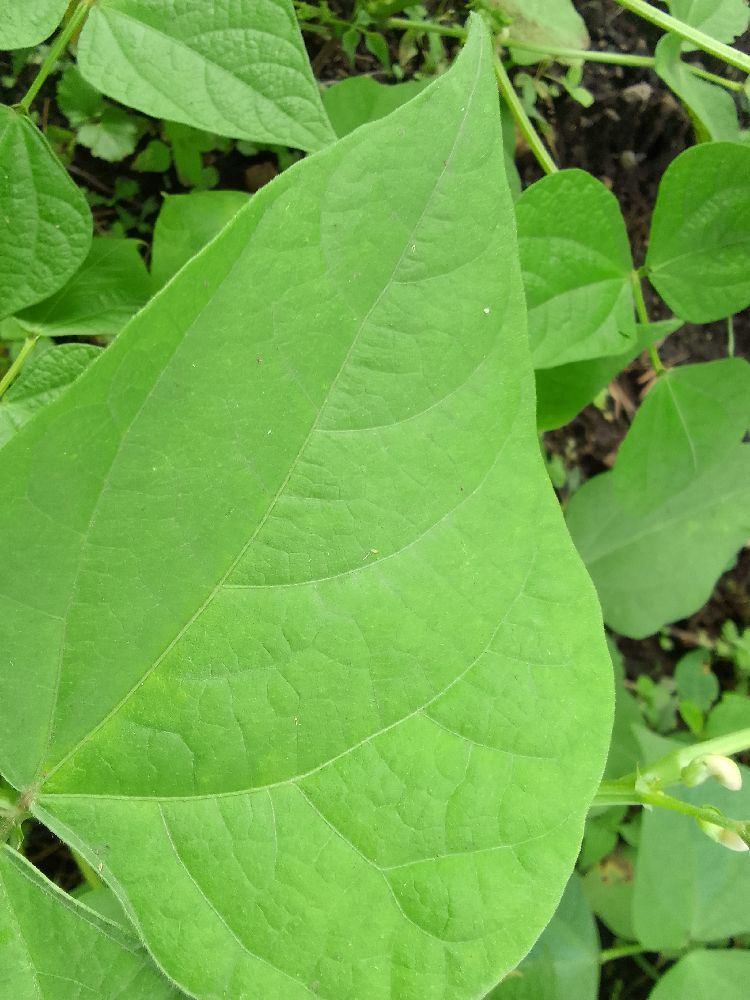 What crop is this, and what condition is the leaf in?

common bean, healthy
